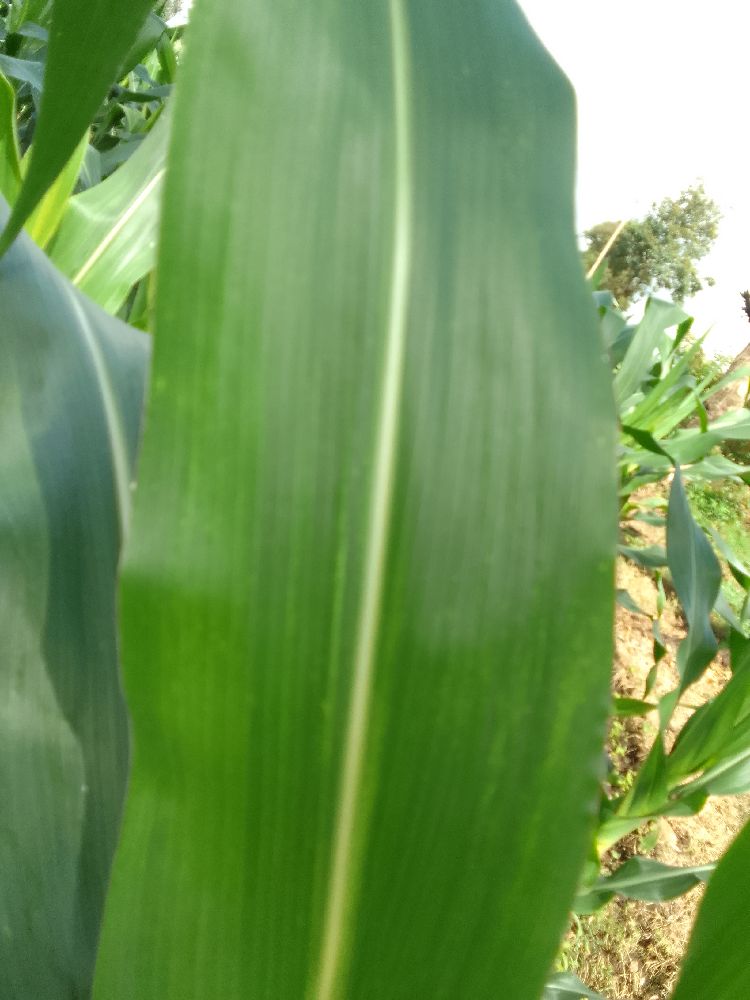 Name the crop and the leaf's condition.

maize, healthy
